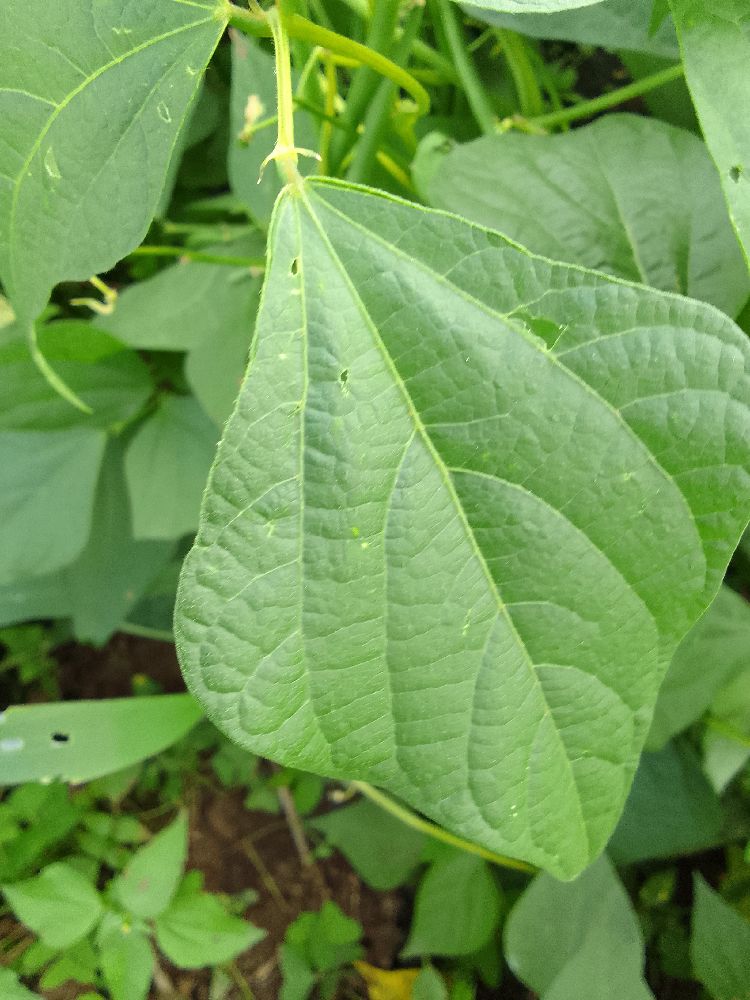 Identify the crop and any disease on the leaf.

common bean, healthy
